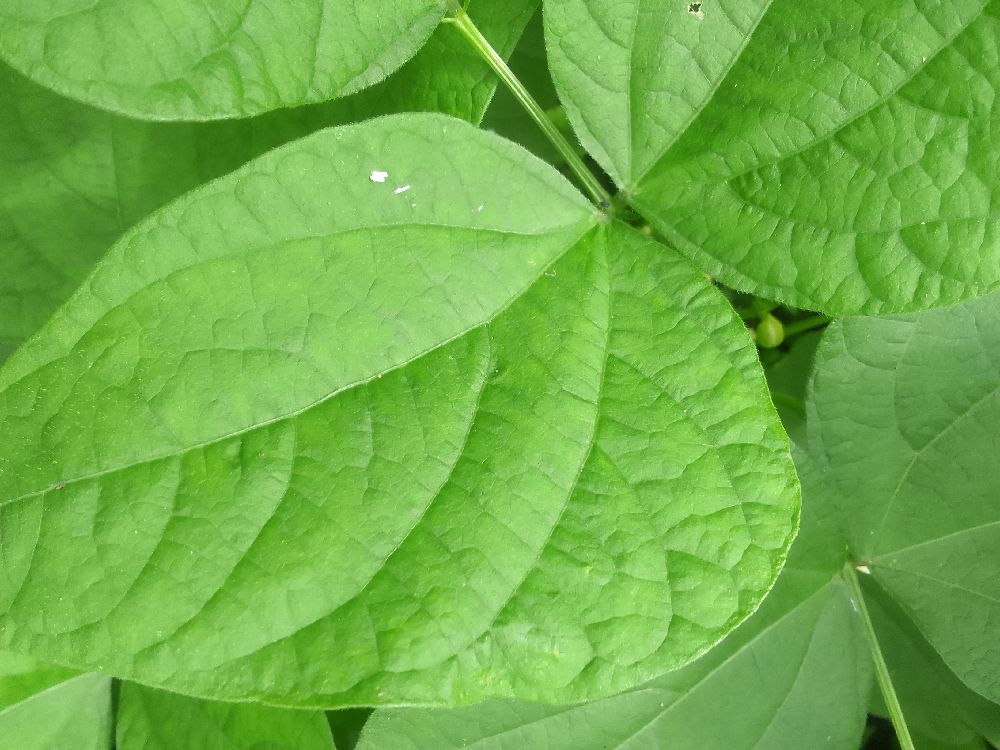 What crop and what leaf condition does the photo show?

common bean, healthy
